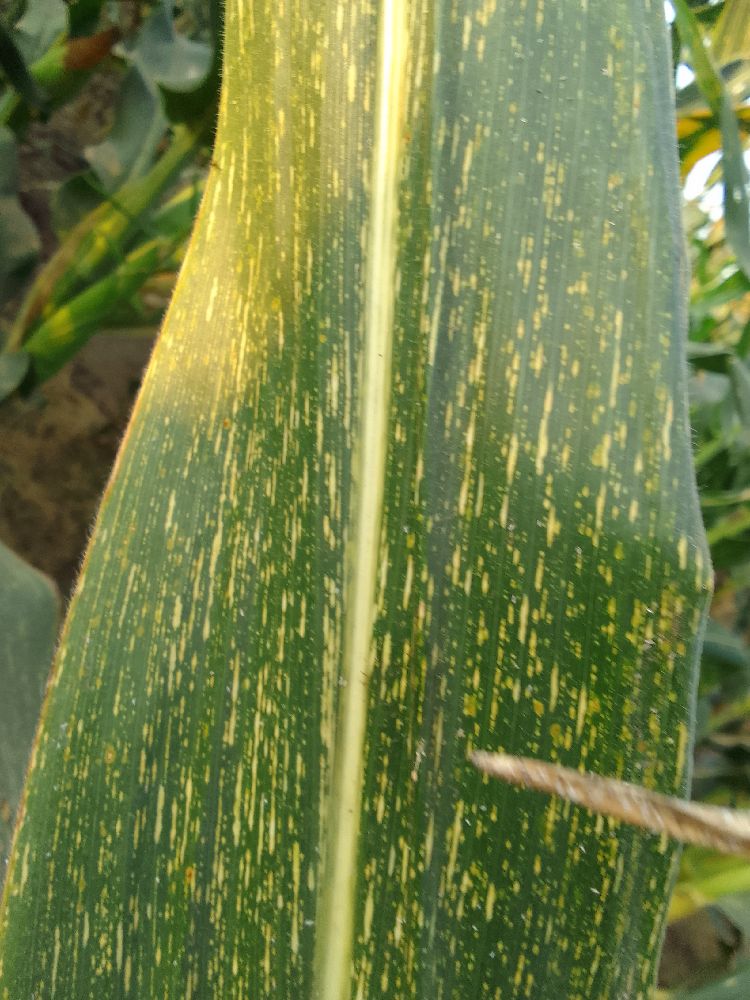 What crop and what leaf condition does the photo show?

maize, maize streak virus
